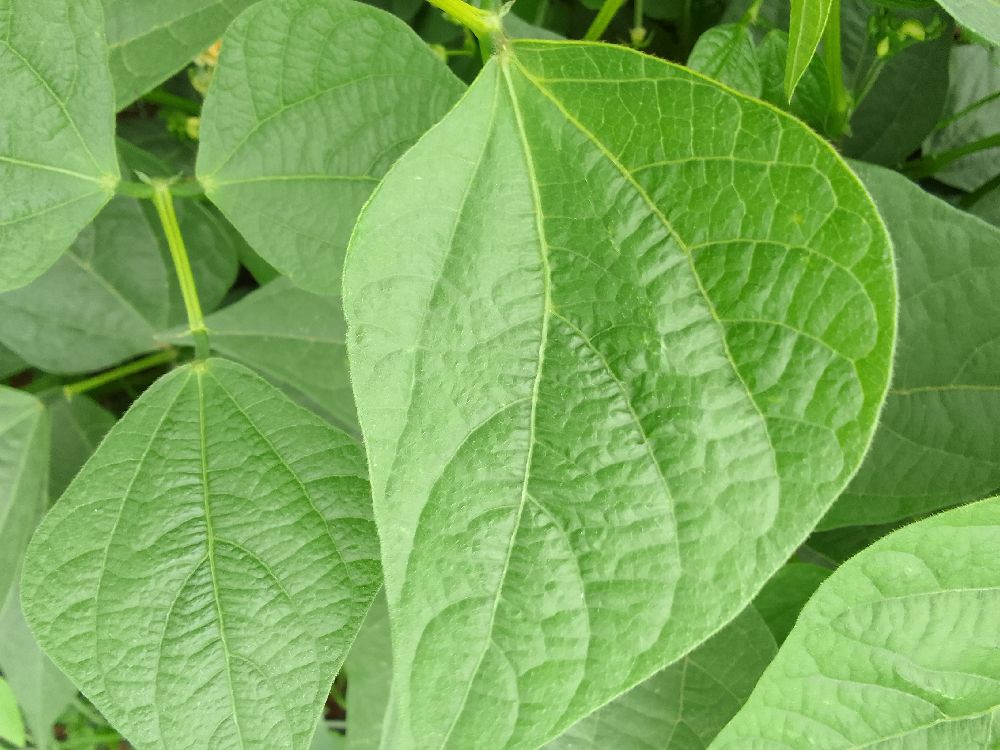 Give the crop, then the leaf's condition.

common bean, healthy
